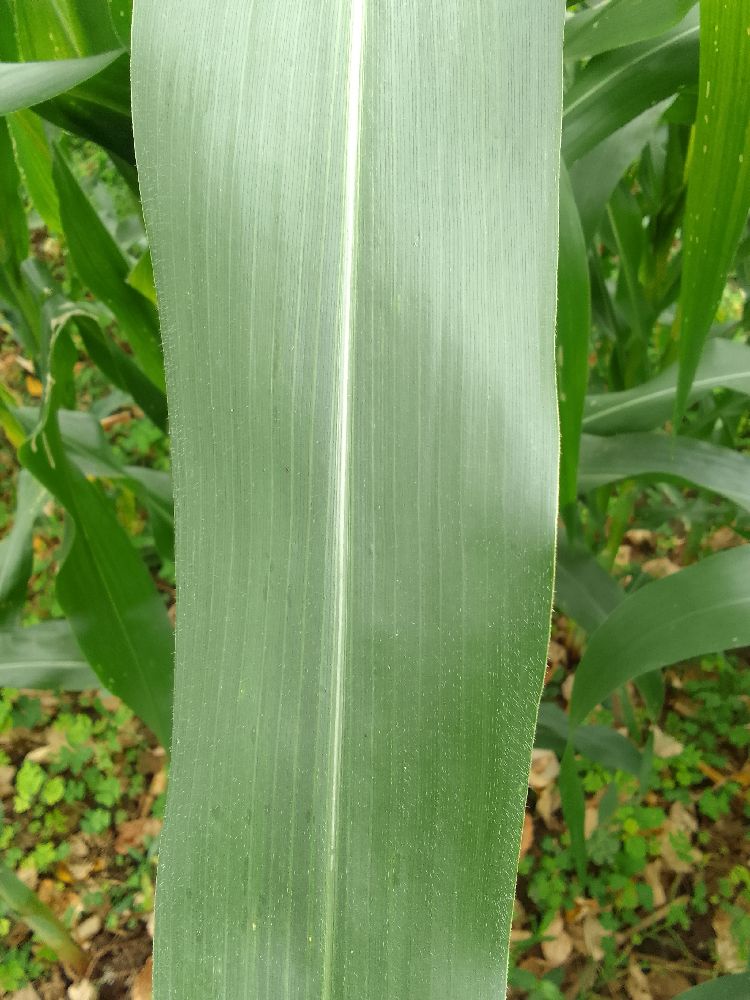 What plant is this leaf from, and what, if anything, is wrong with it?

maize, healthy
